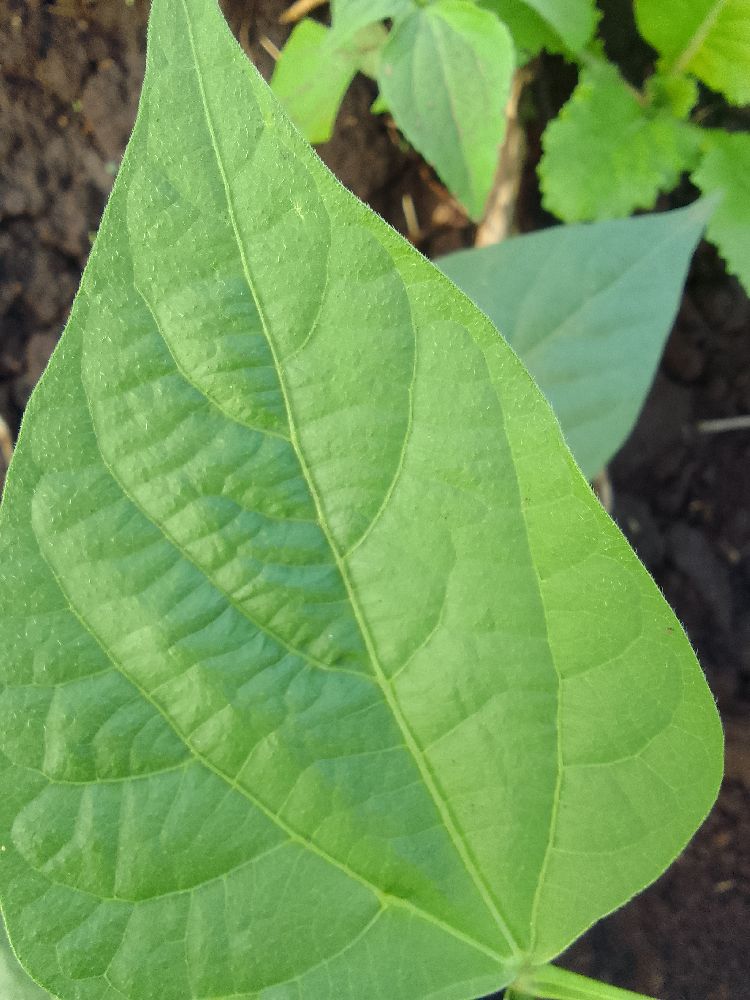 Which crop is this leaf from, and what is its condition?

common bean, healthy
